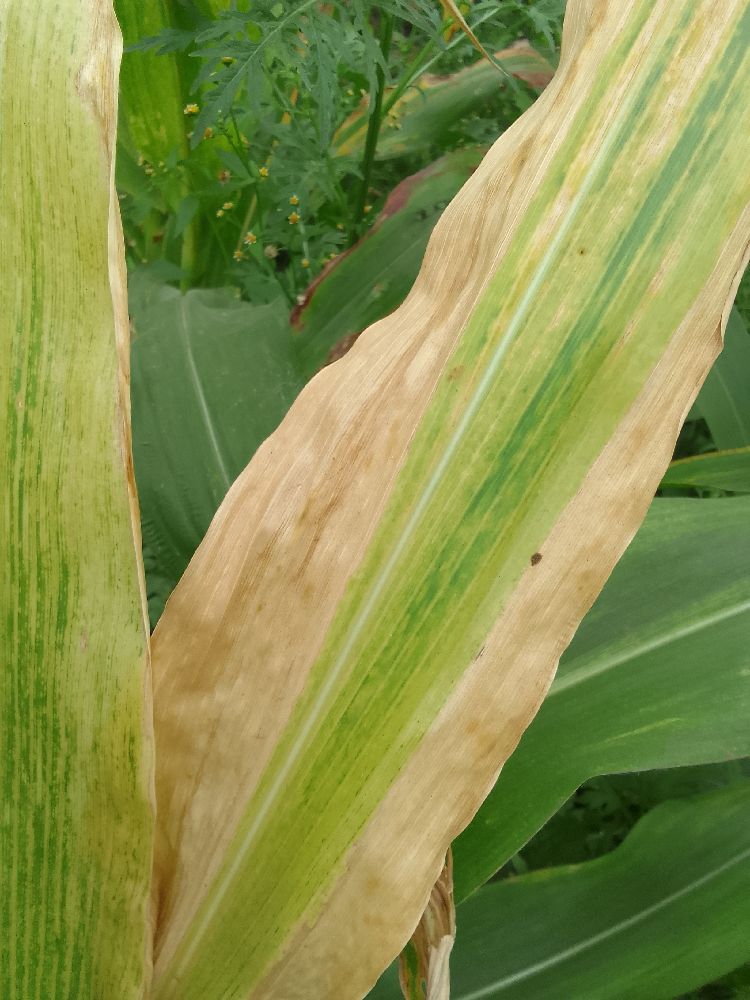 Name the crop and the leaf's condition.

maize, maize lethal necrosis
